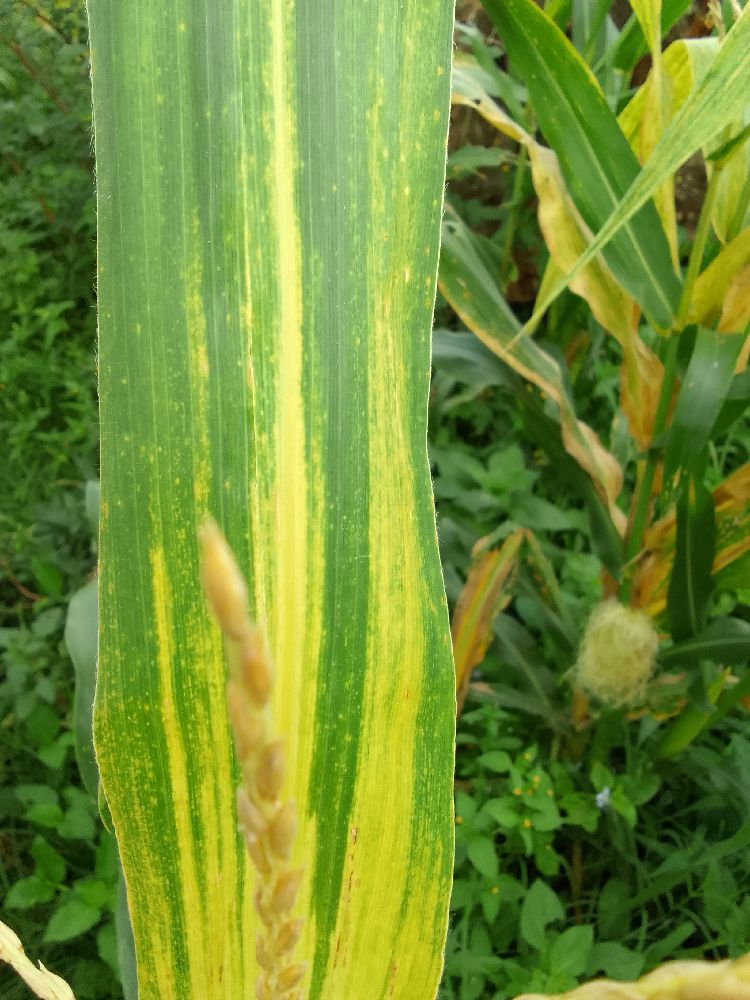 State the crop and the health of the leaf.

maize, maize lethal necrosis
